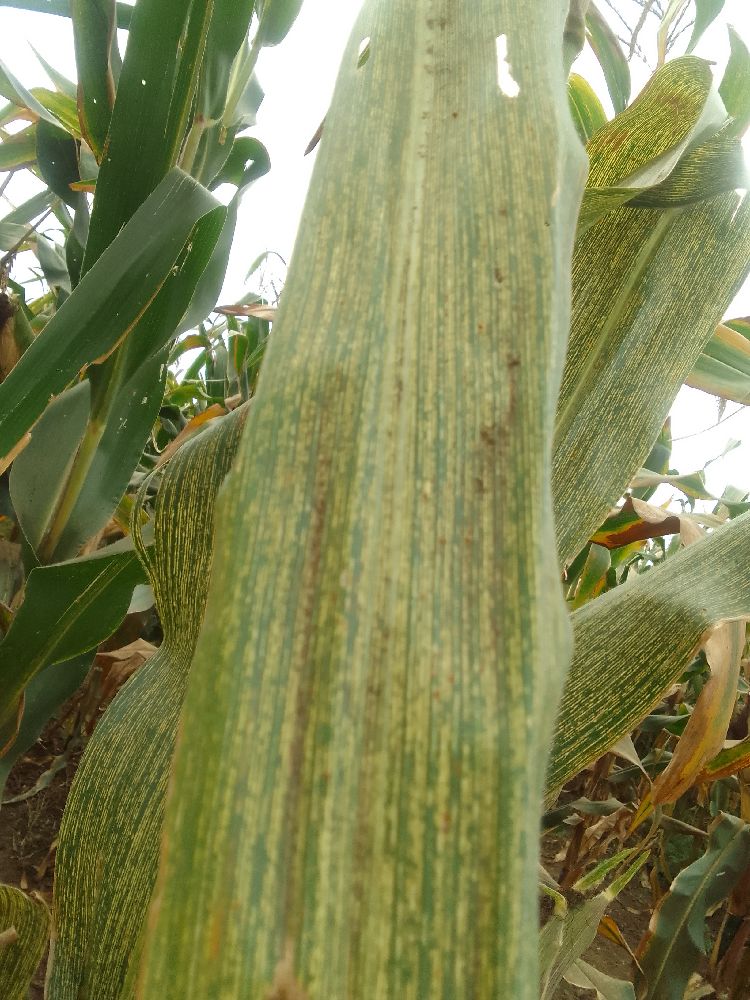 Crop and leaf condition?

maize, maize streak virus
